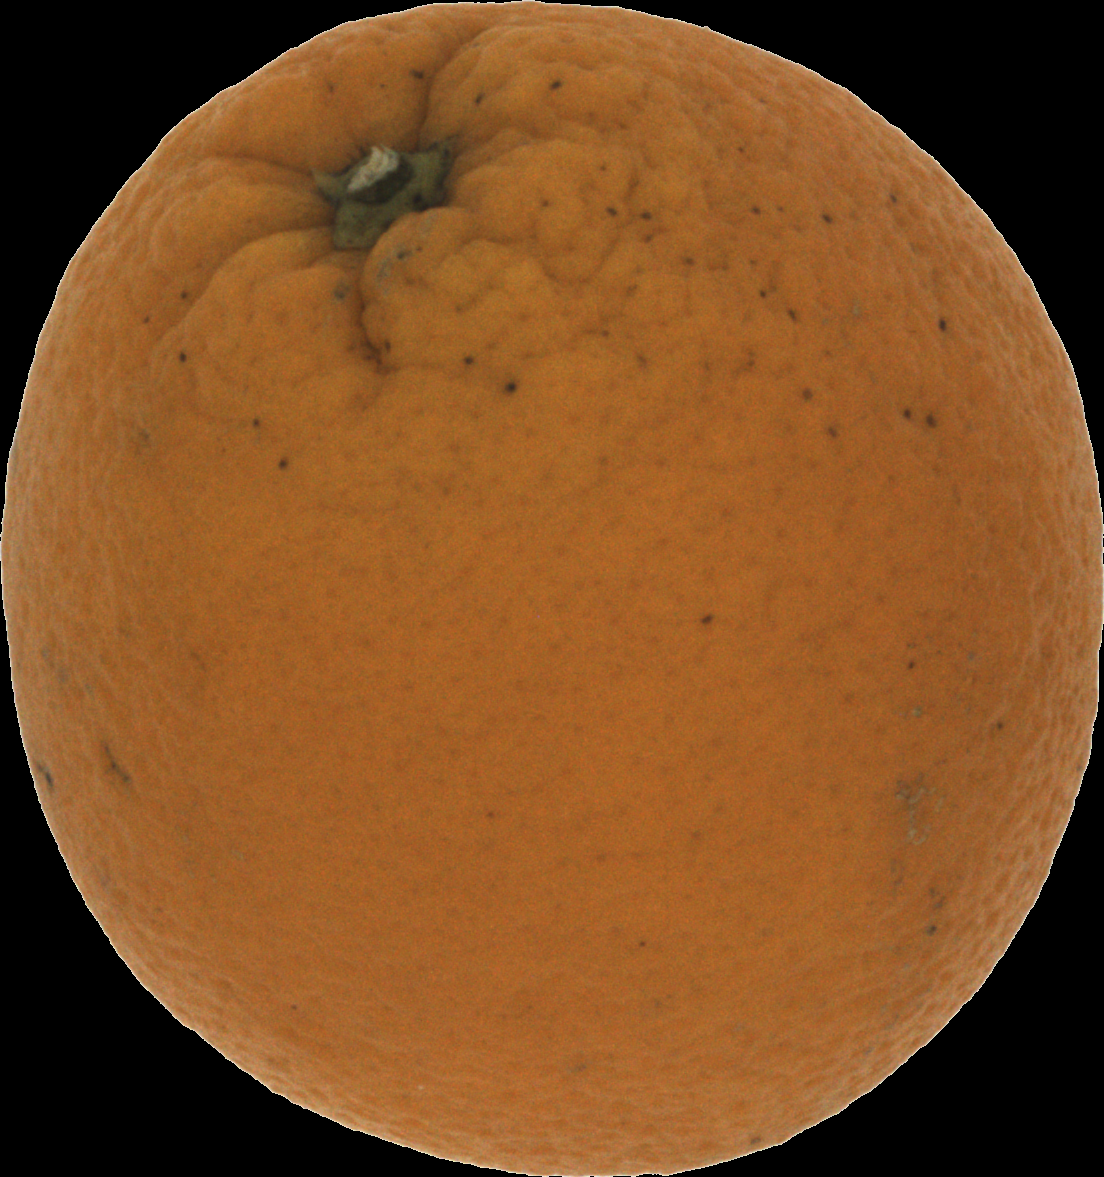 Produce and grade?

orange, bad
